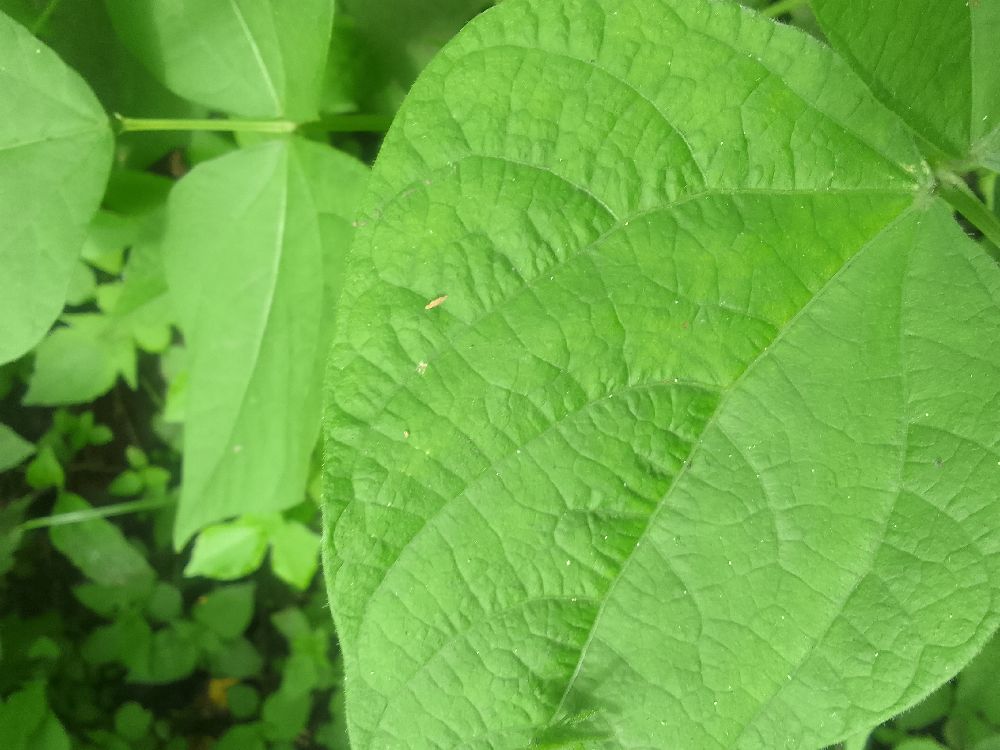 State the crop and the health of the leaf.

common bean, healthy
